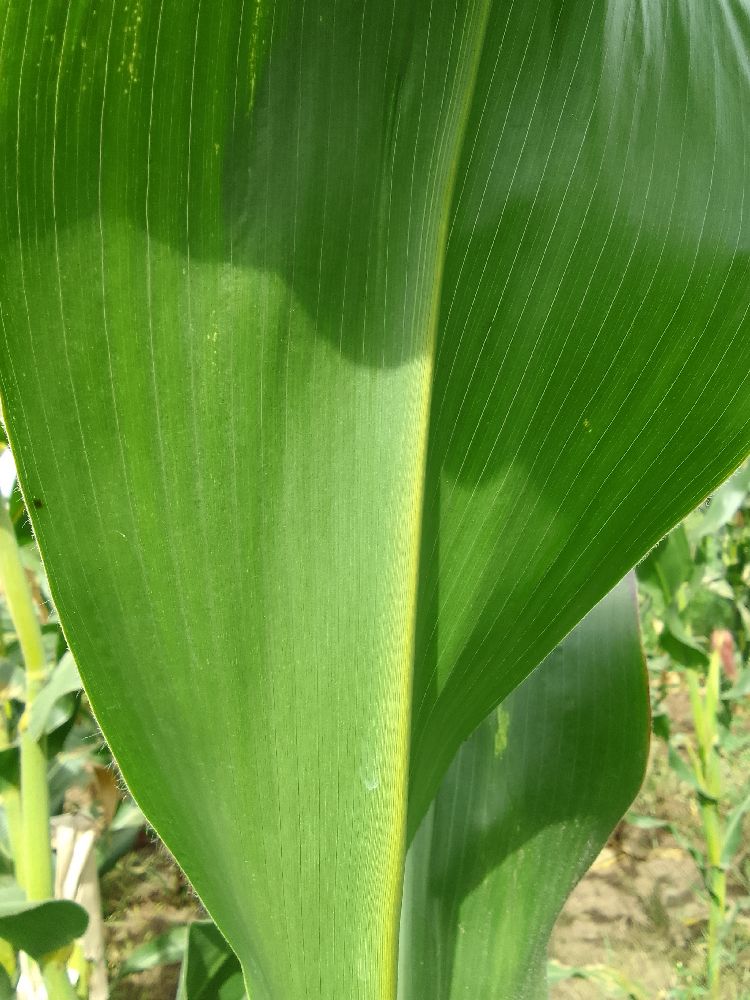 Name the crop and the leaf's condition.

maize, healthy
